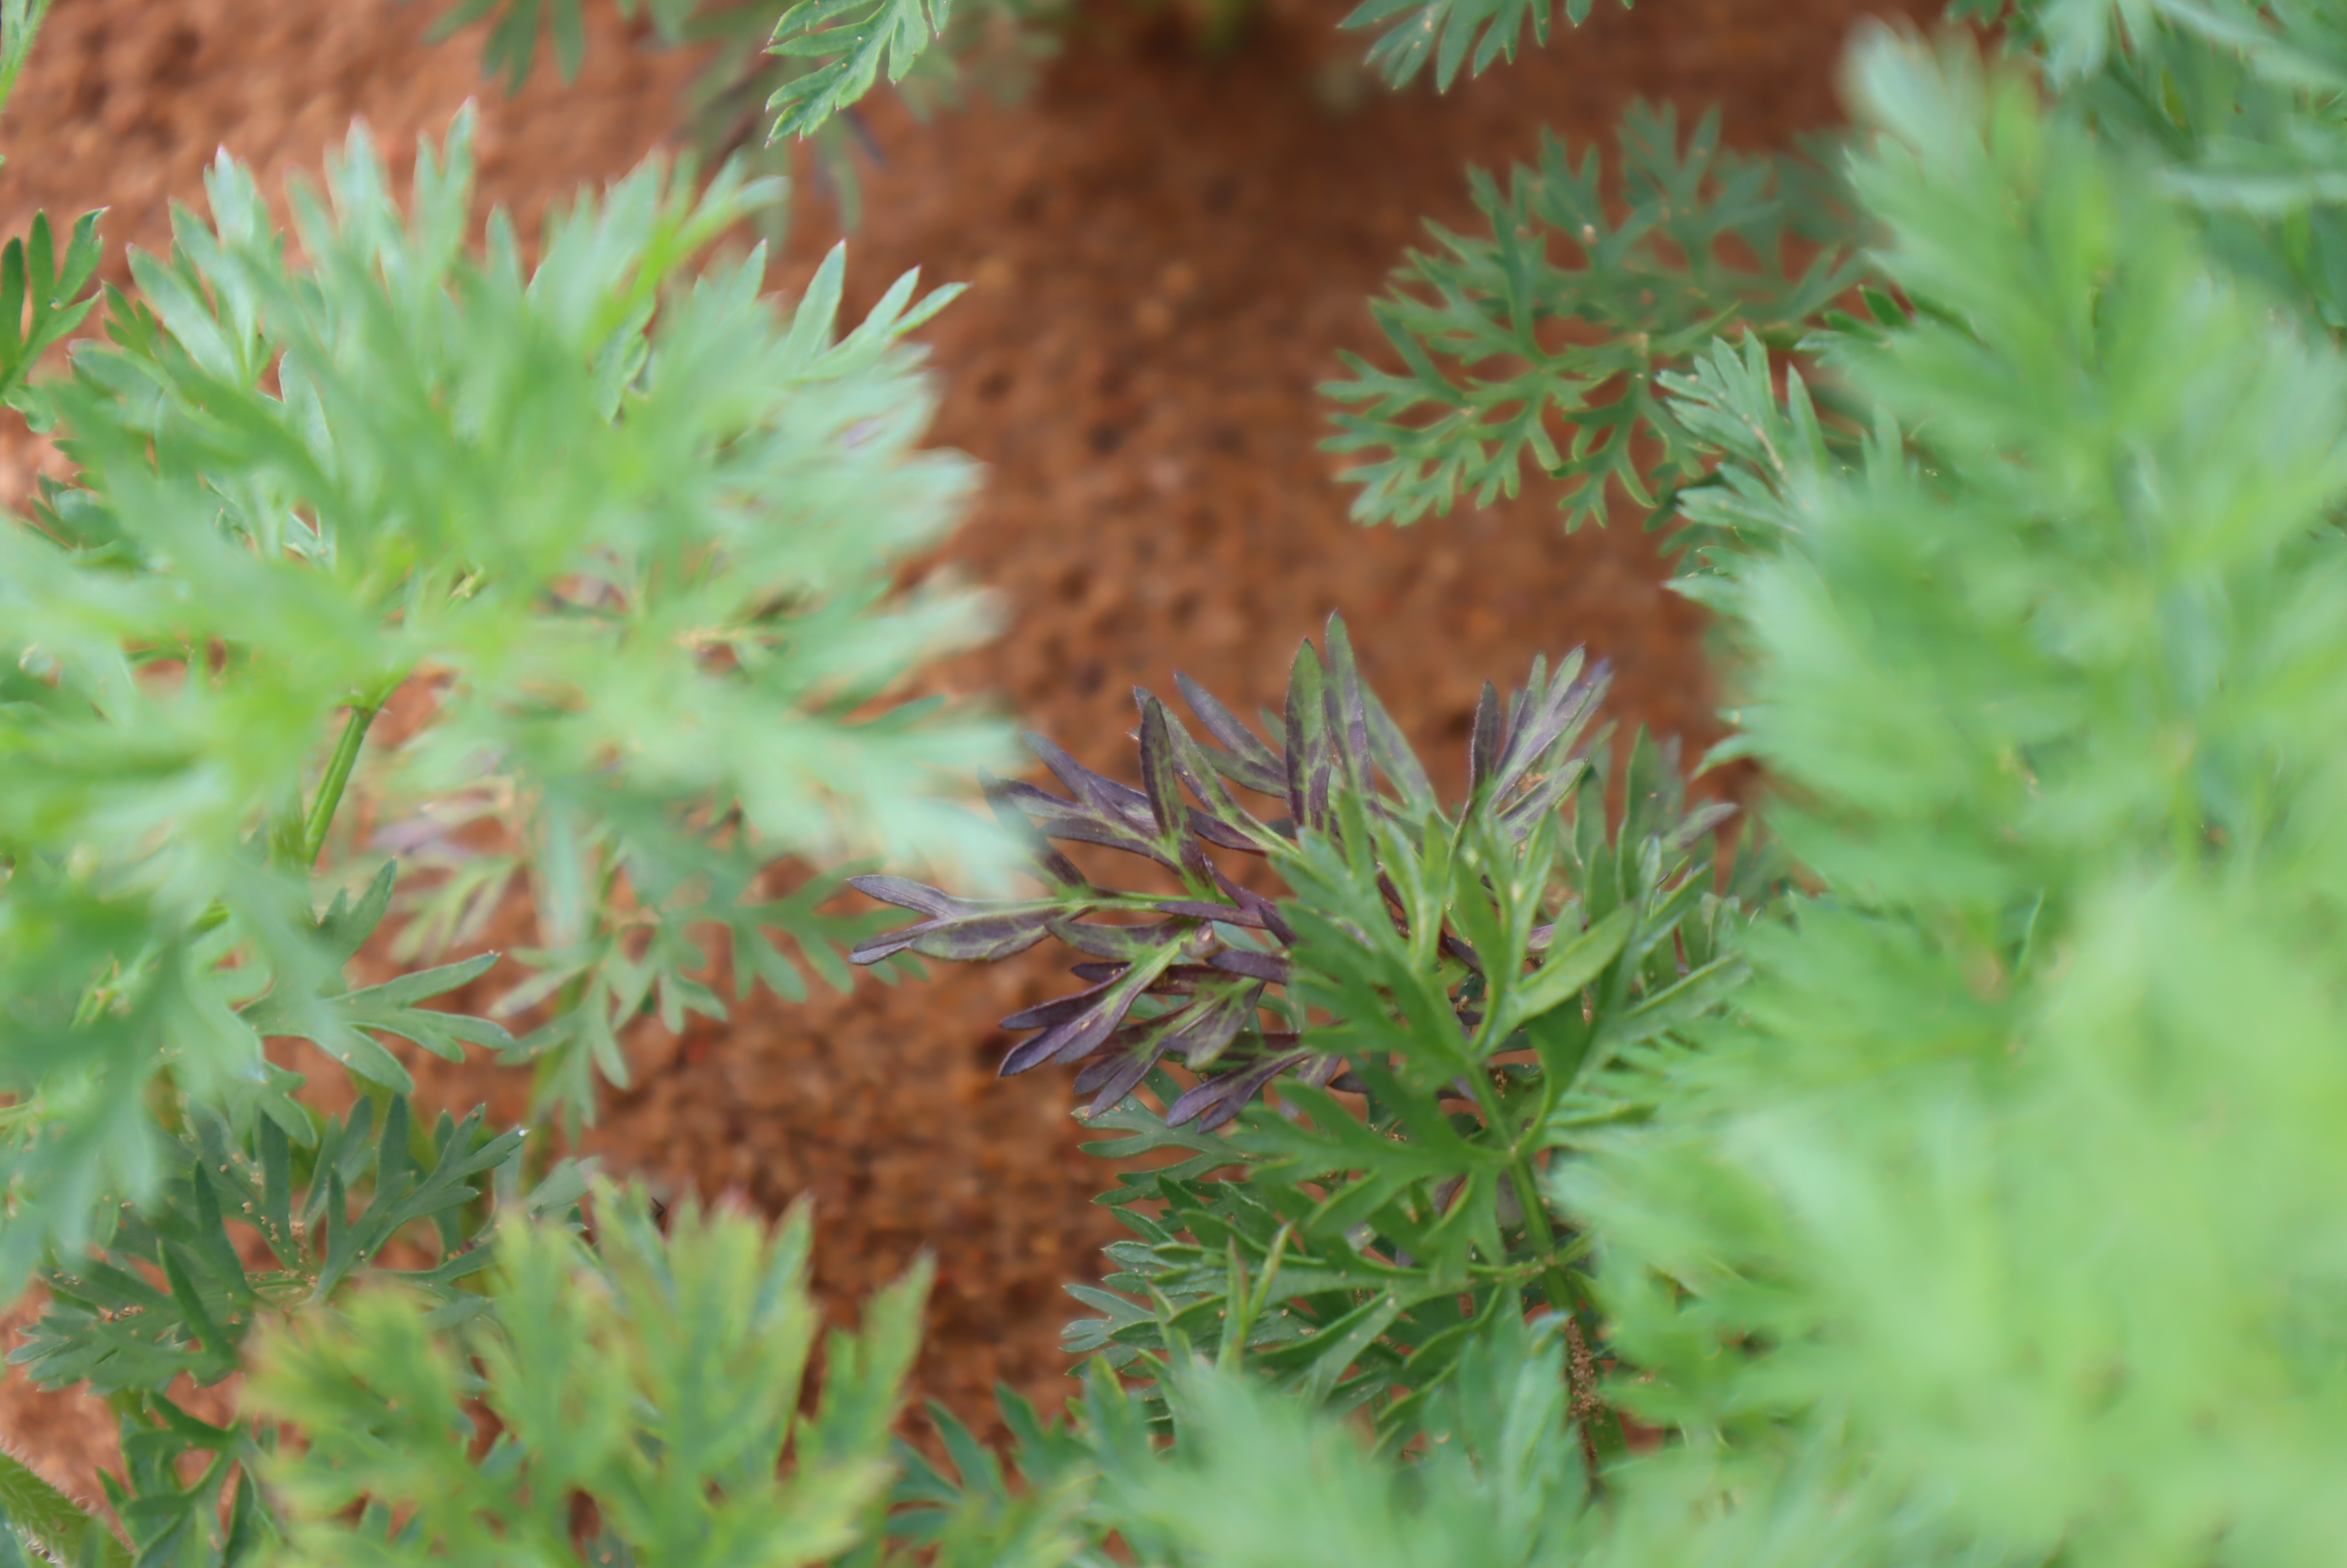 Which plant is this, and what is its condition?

carrot, cold damage
